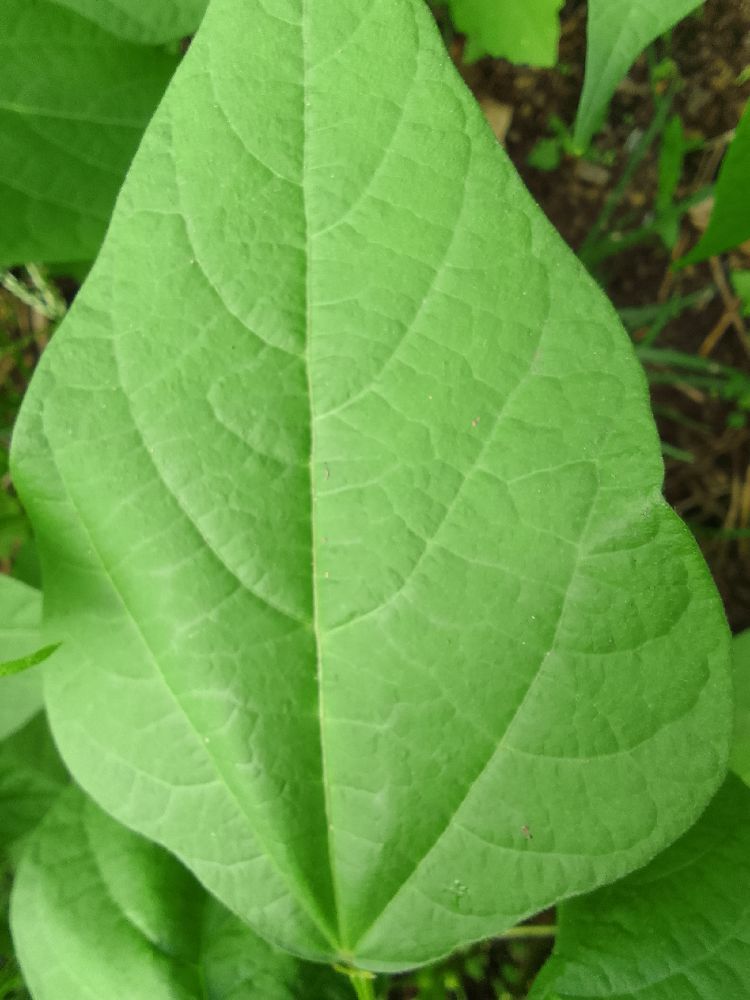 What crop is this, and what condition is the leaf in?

common bean, healthy
